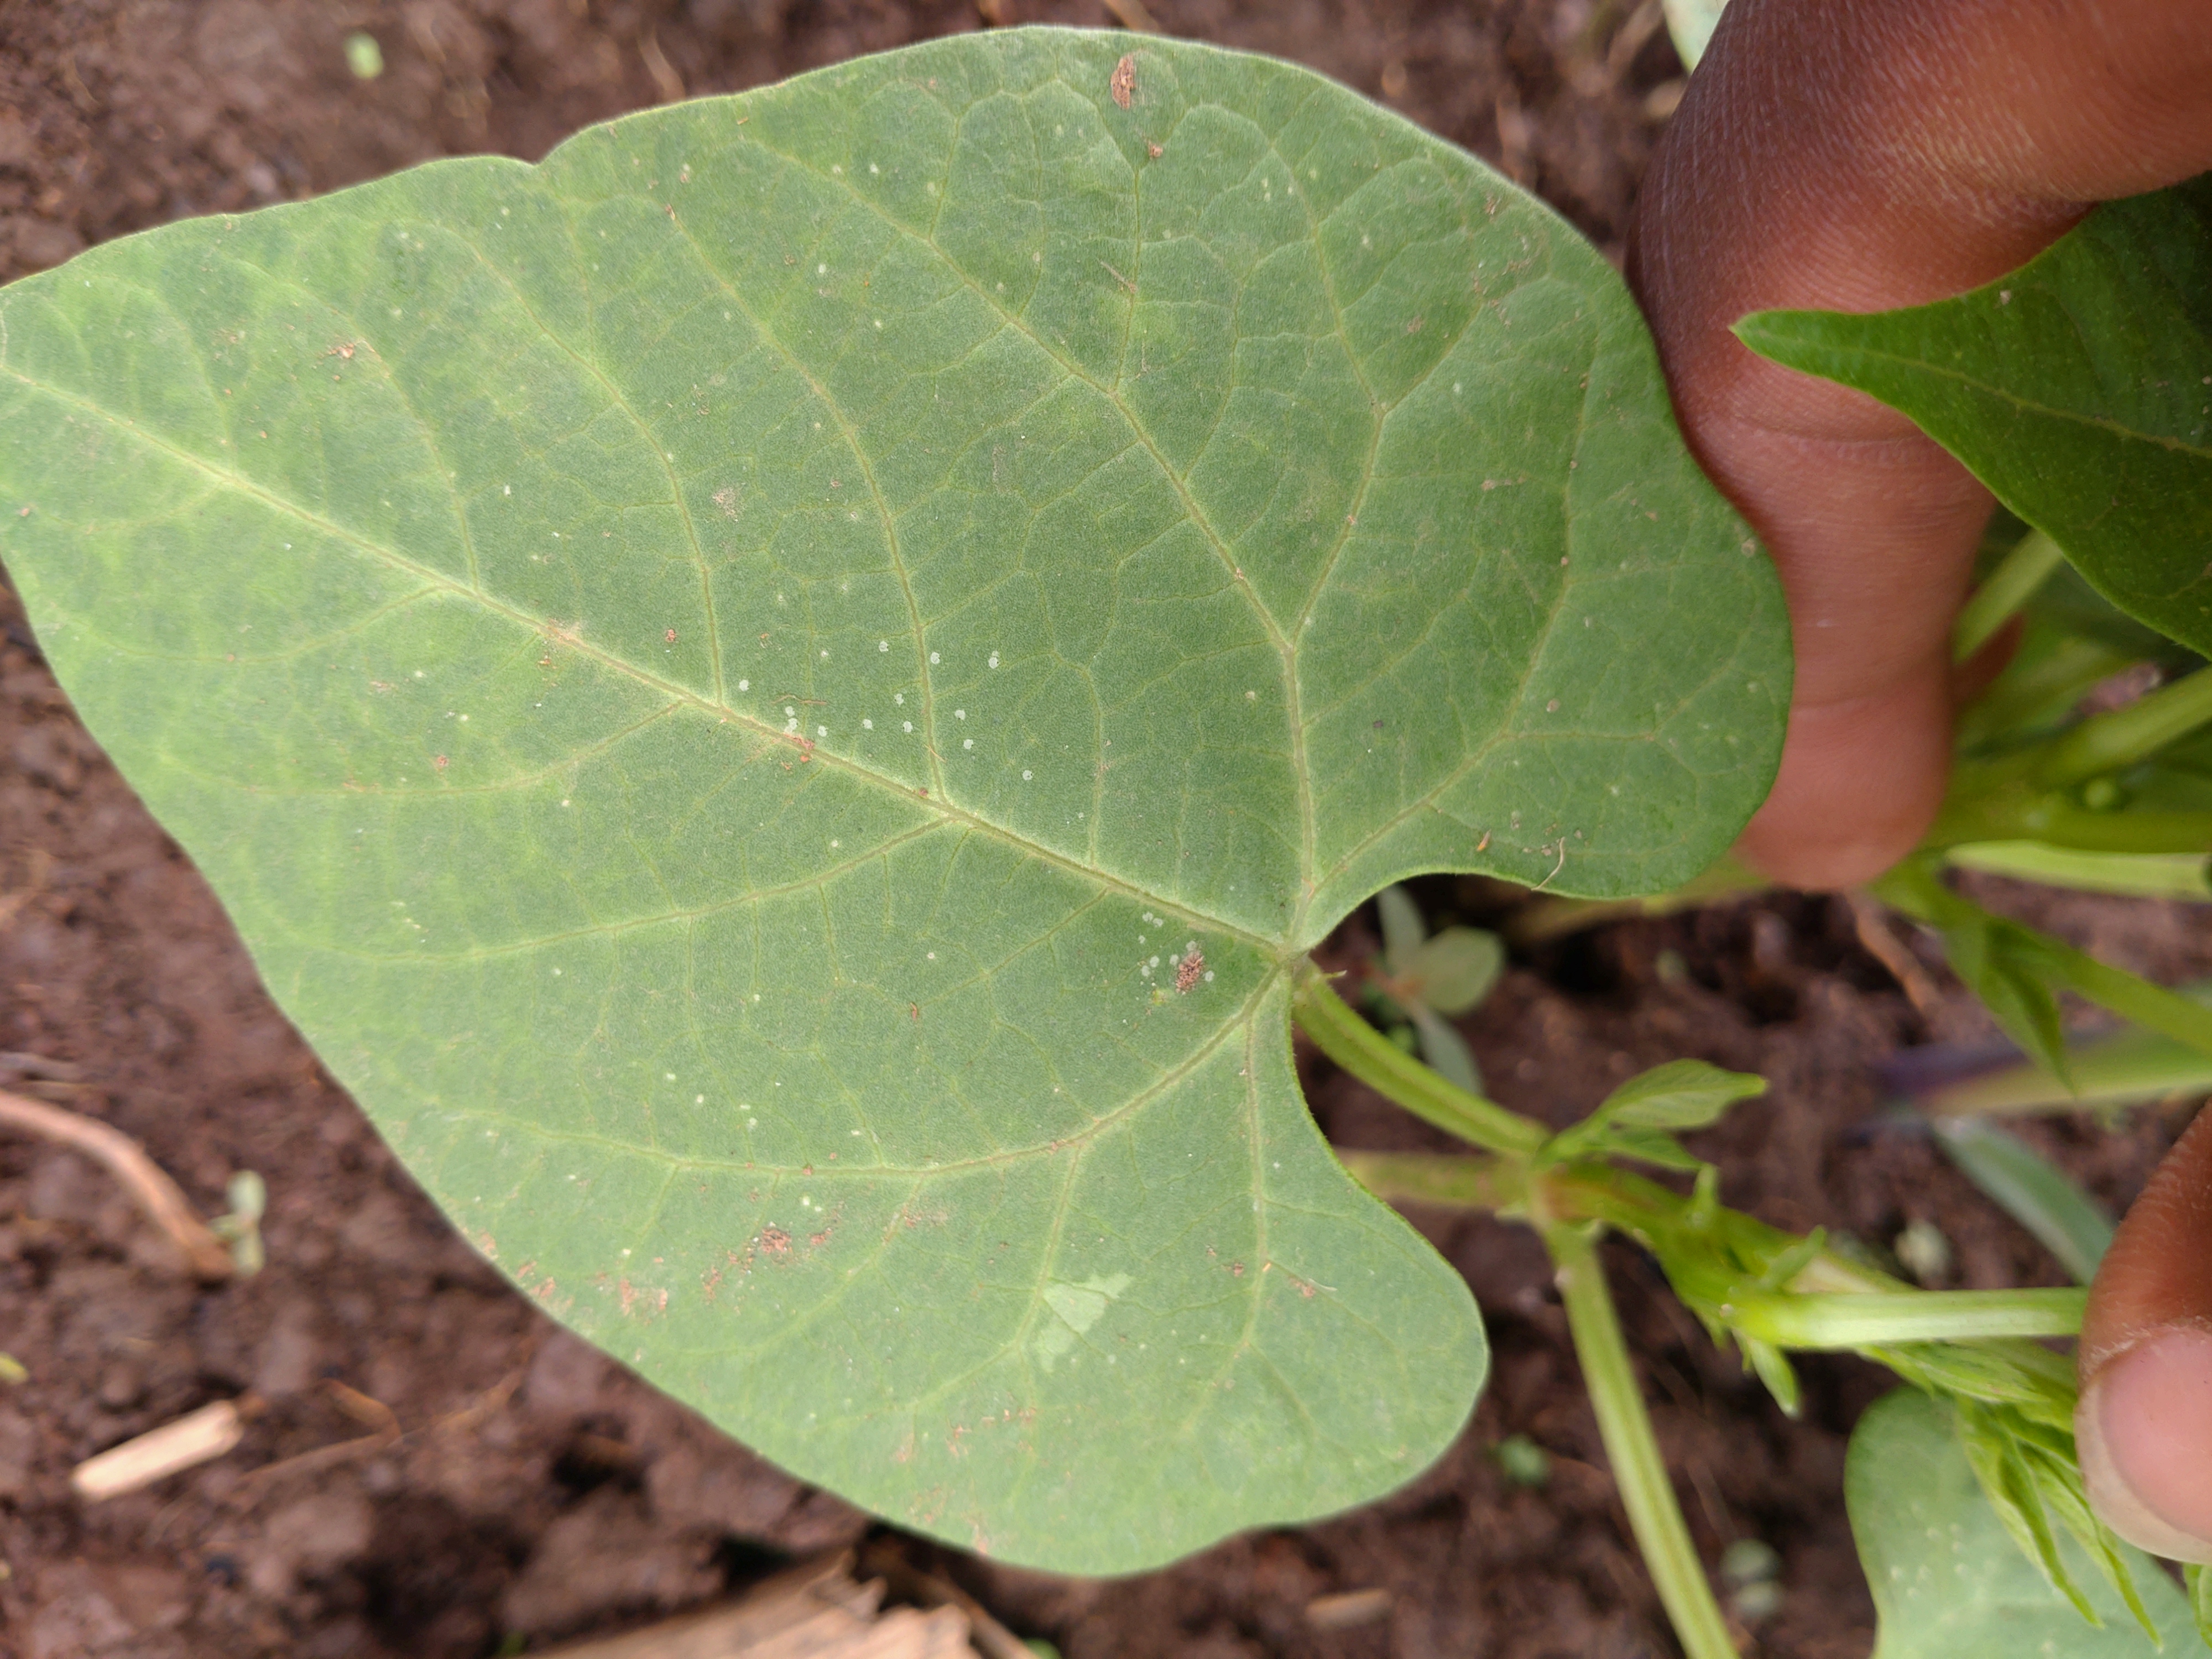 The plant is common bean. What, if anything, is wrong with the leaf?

healthy
